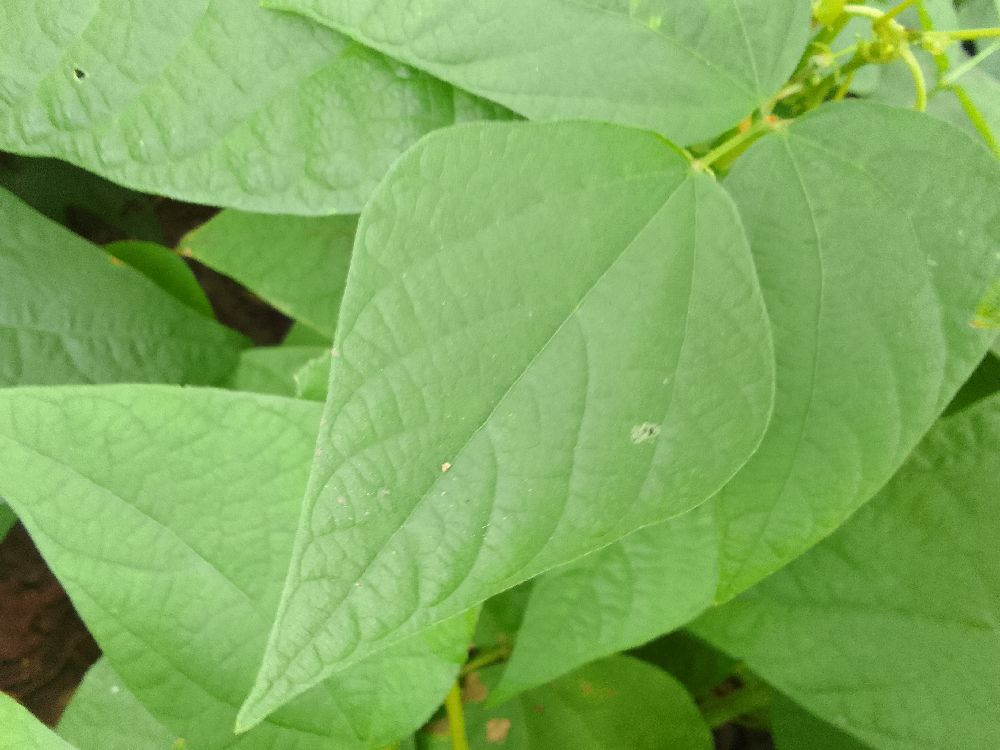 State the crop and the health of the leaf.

common bean, healthy
